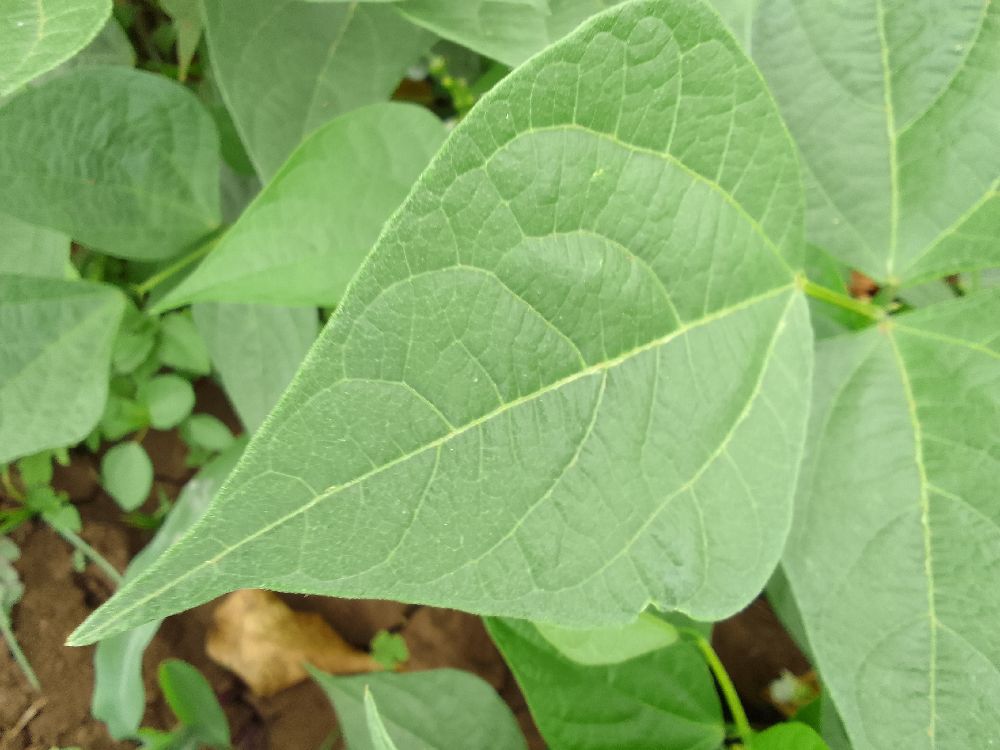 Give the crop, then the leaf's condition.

common bean, healthy
